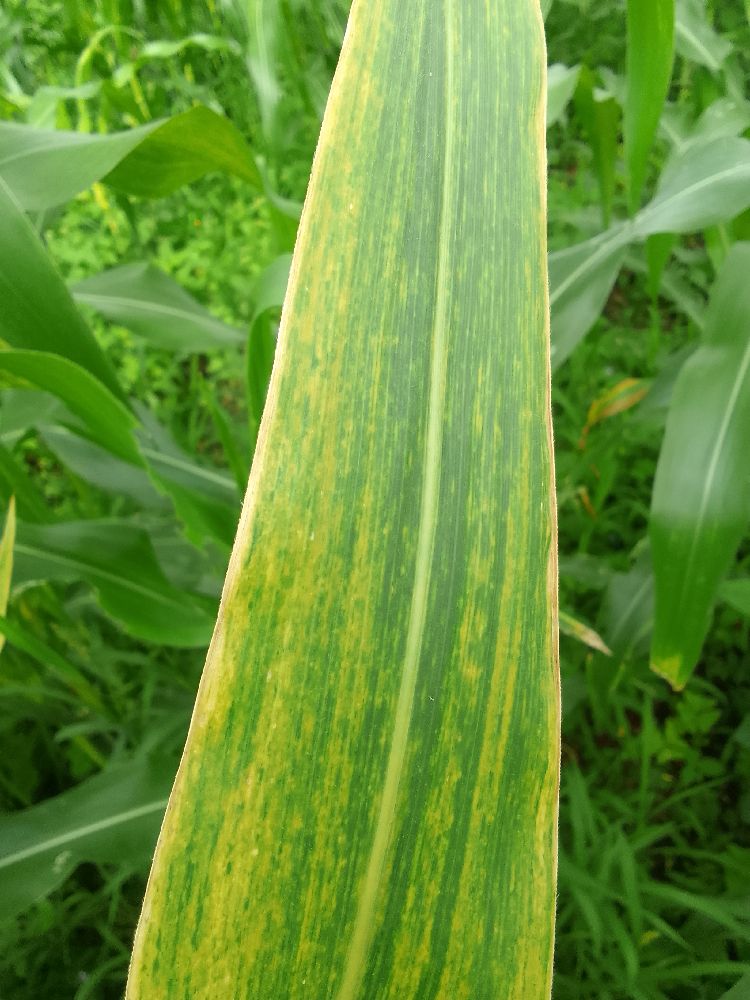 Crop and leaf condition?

maize, maize lethal necrosis
